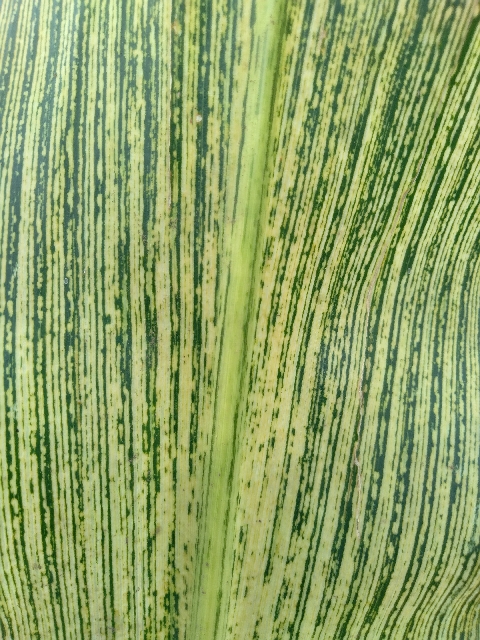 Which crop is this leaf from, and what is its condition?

maize, maize streak virus
